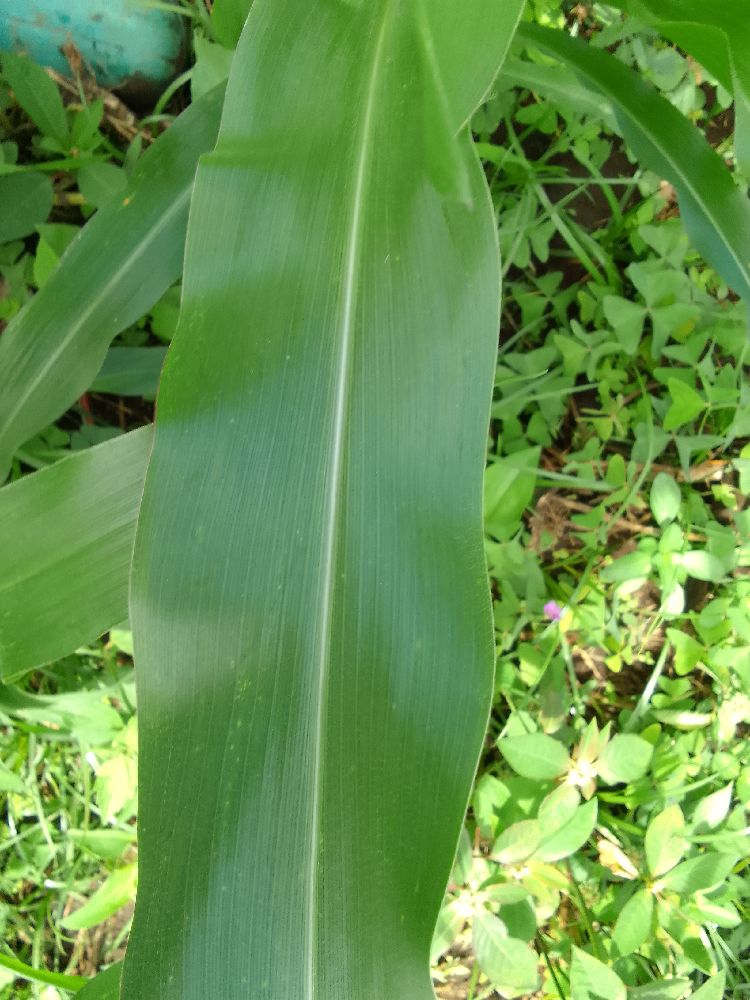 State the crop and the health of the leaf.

maize, healthy
